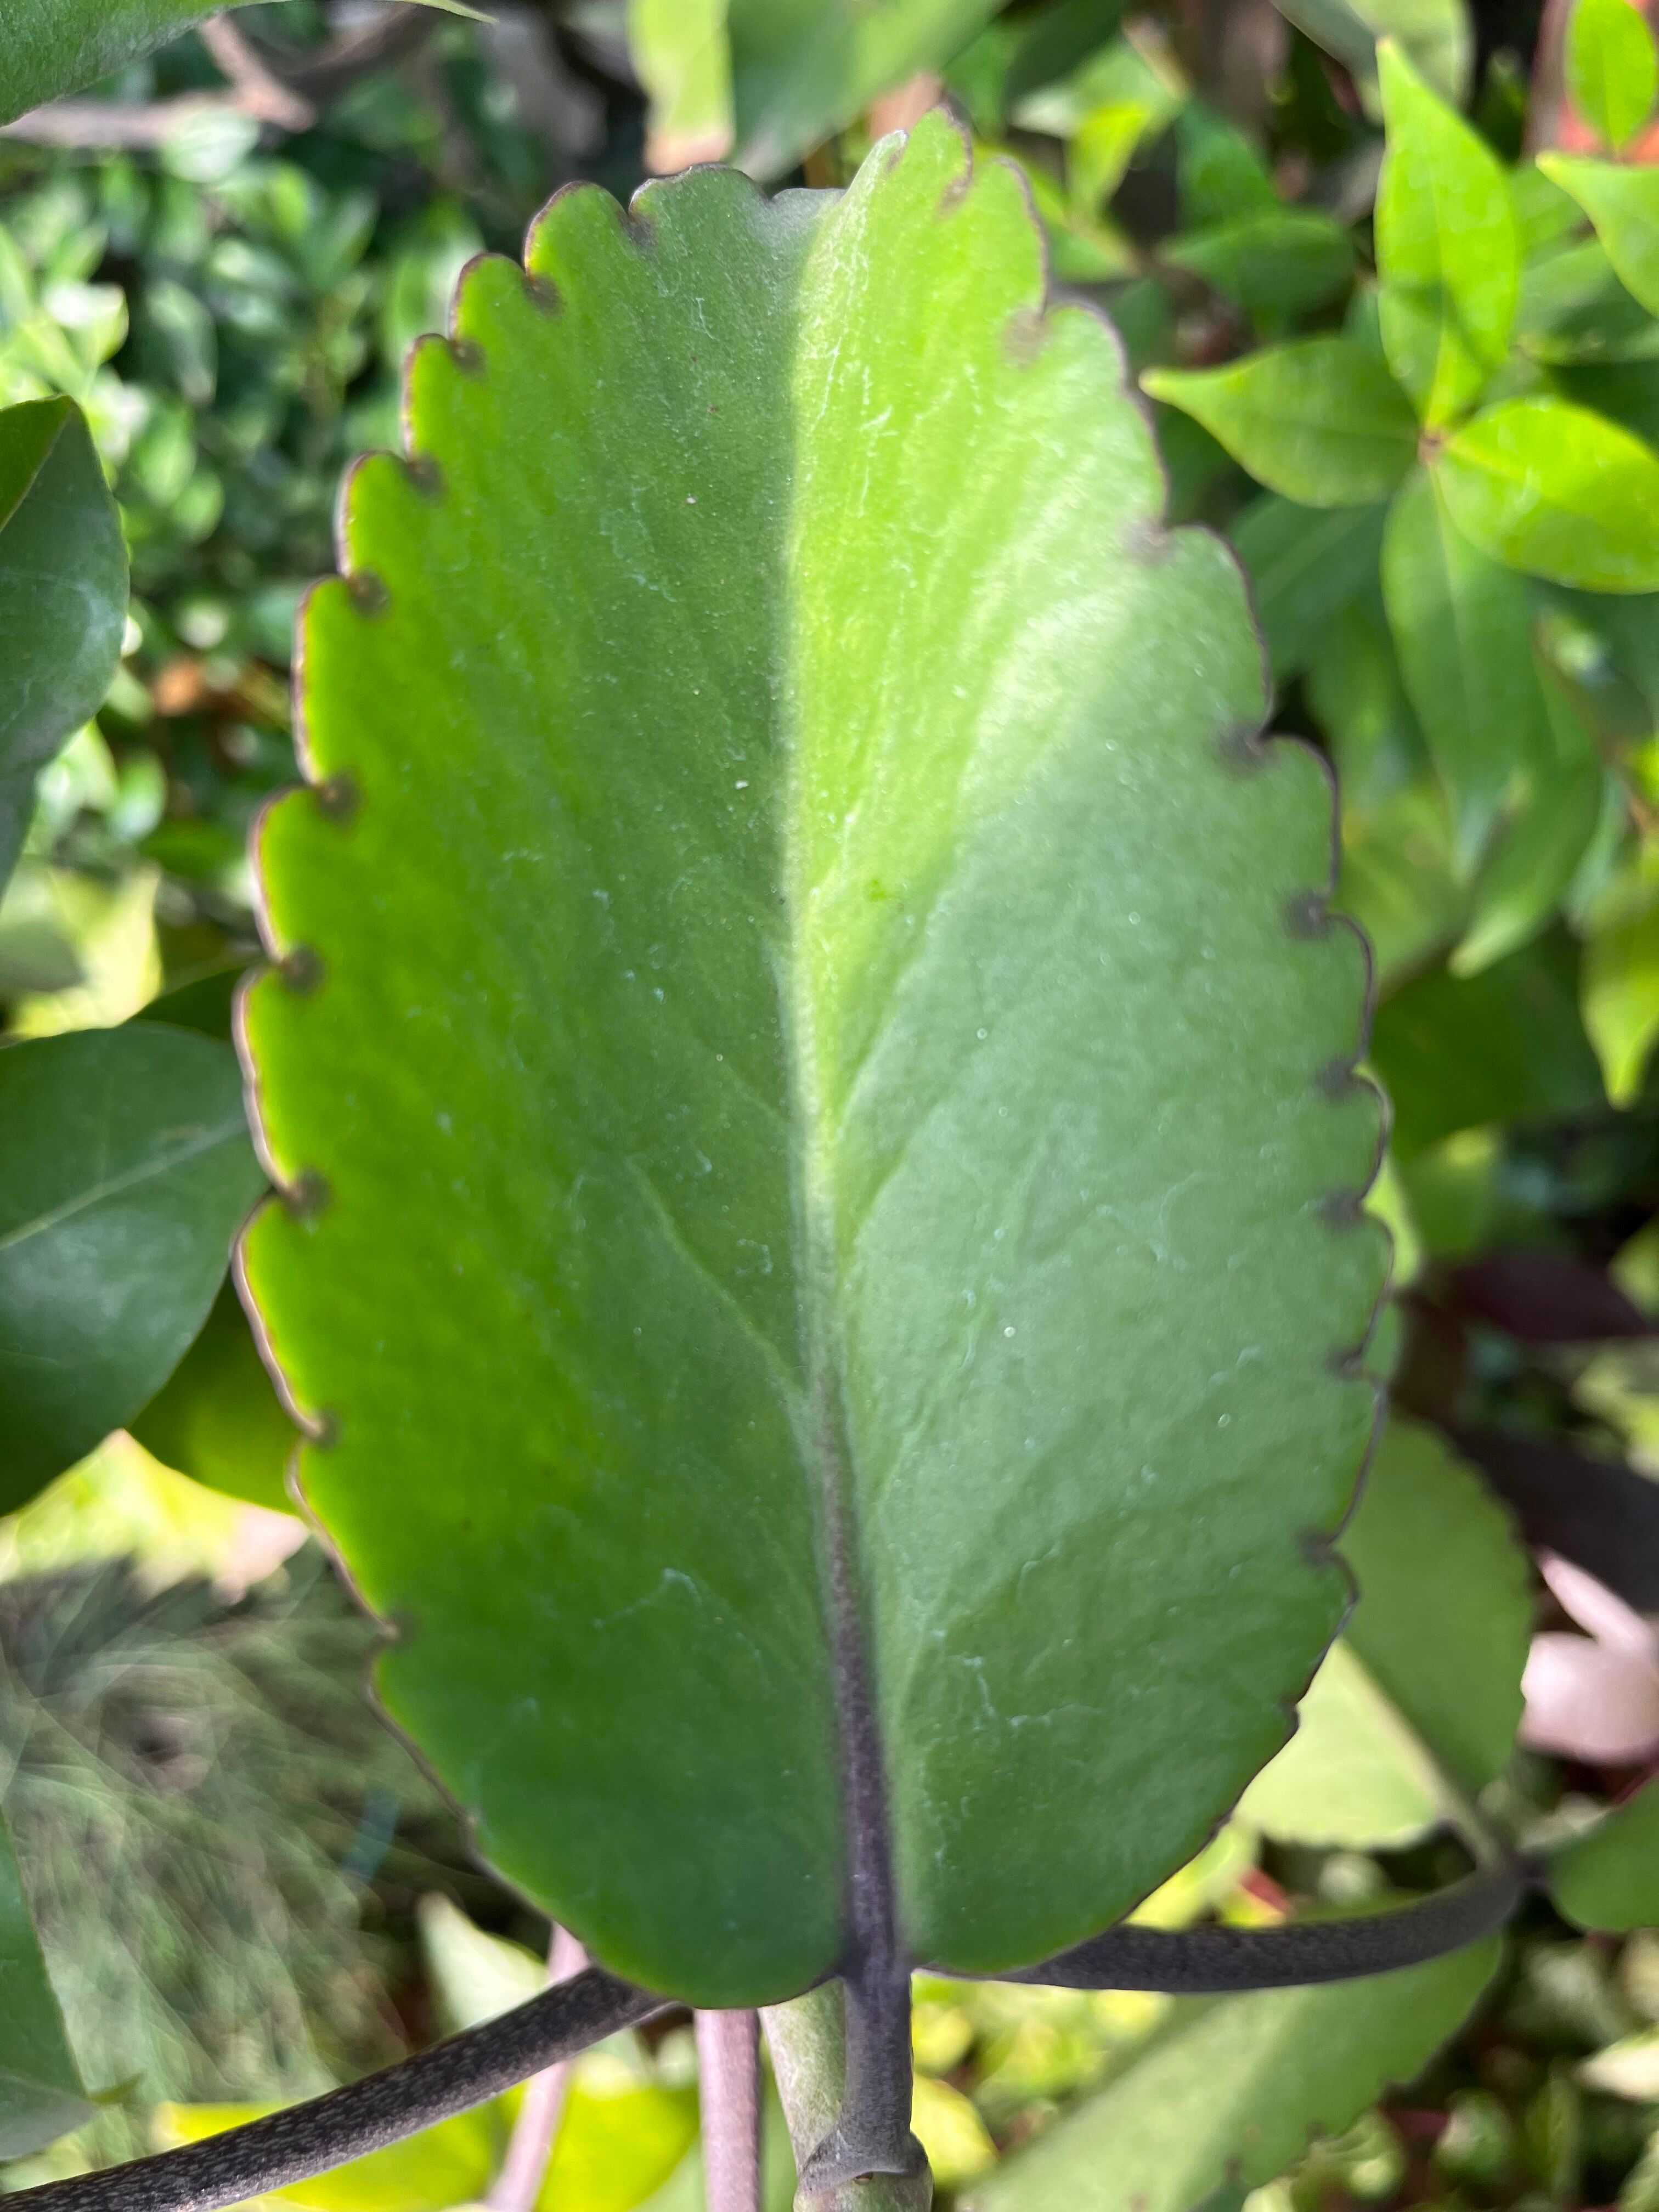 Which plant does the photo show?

pathorkuci
